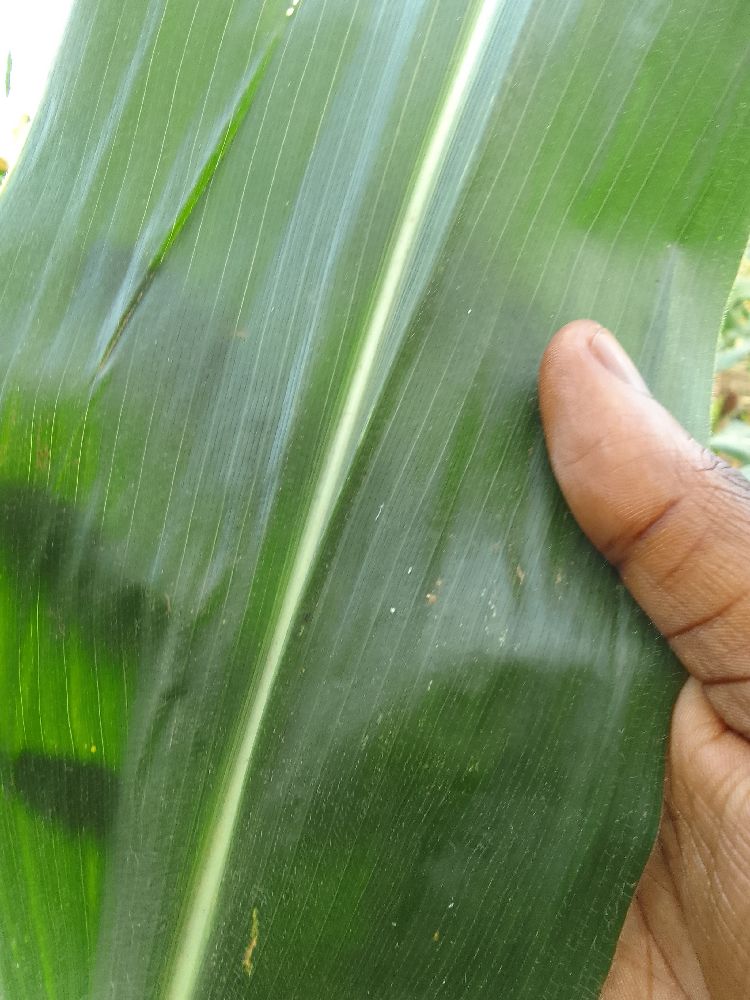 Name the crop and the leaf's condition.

maize, healthy
